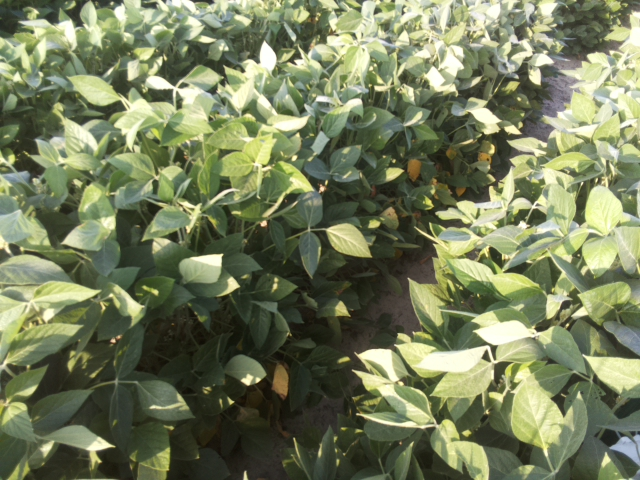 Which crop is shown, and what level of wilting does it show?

soybean, leaves with no wilting
